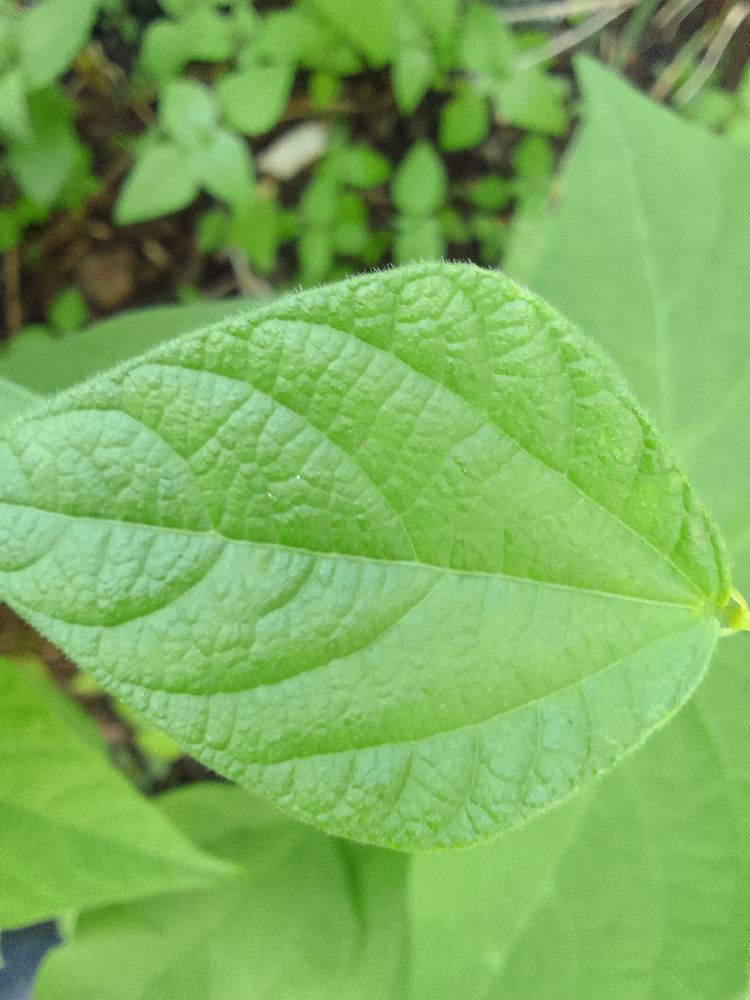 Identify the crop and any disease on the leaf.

common bean, healthy
